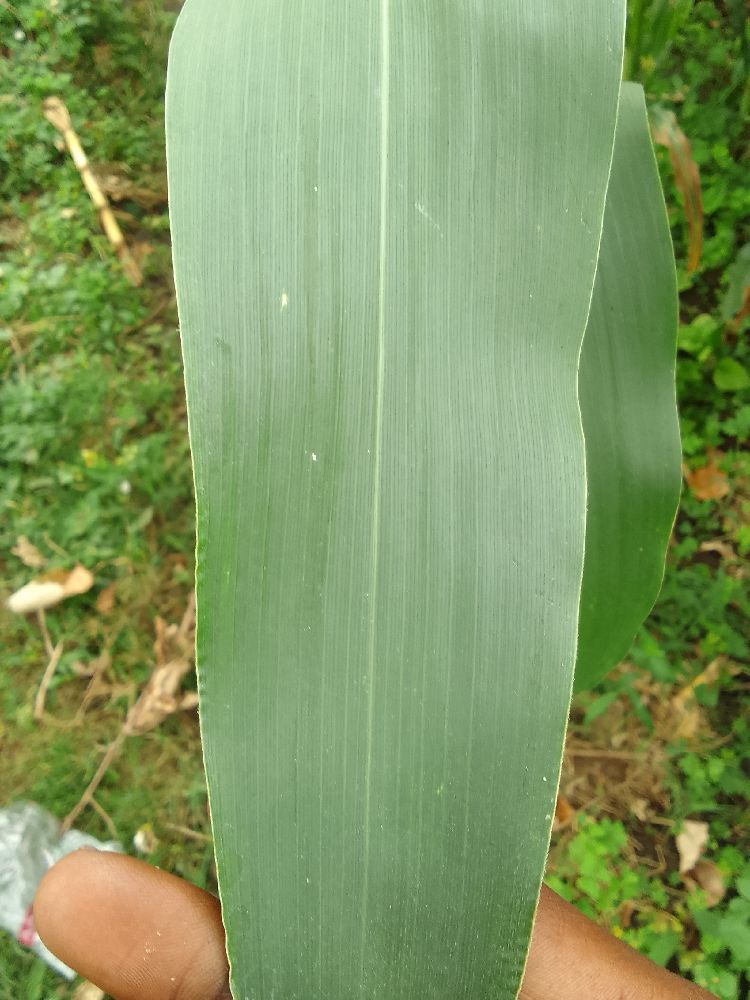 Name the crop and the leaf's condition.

maize, healthy
